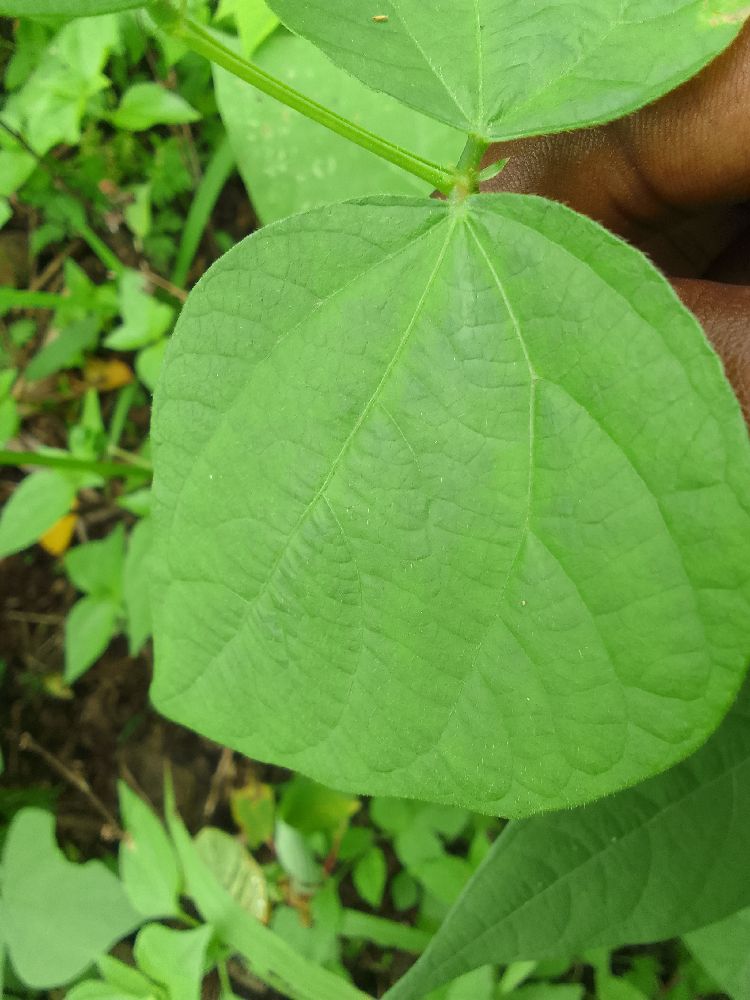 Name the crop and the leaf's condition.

common bean, healthy
